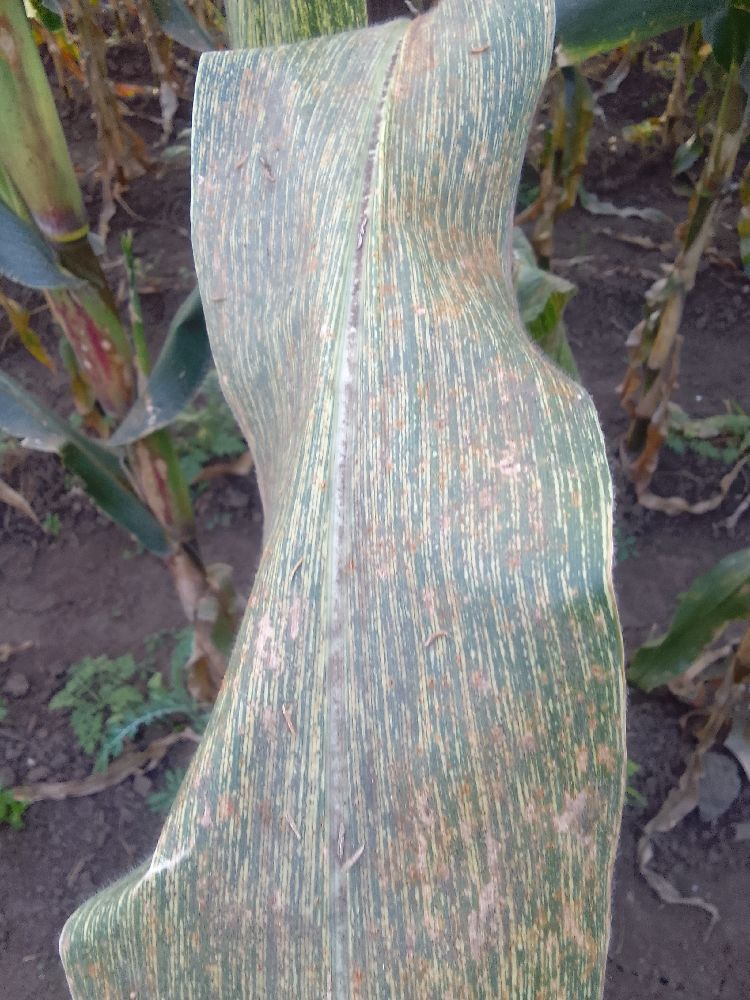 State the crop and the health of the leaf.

maize, maize streak virus
